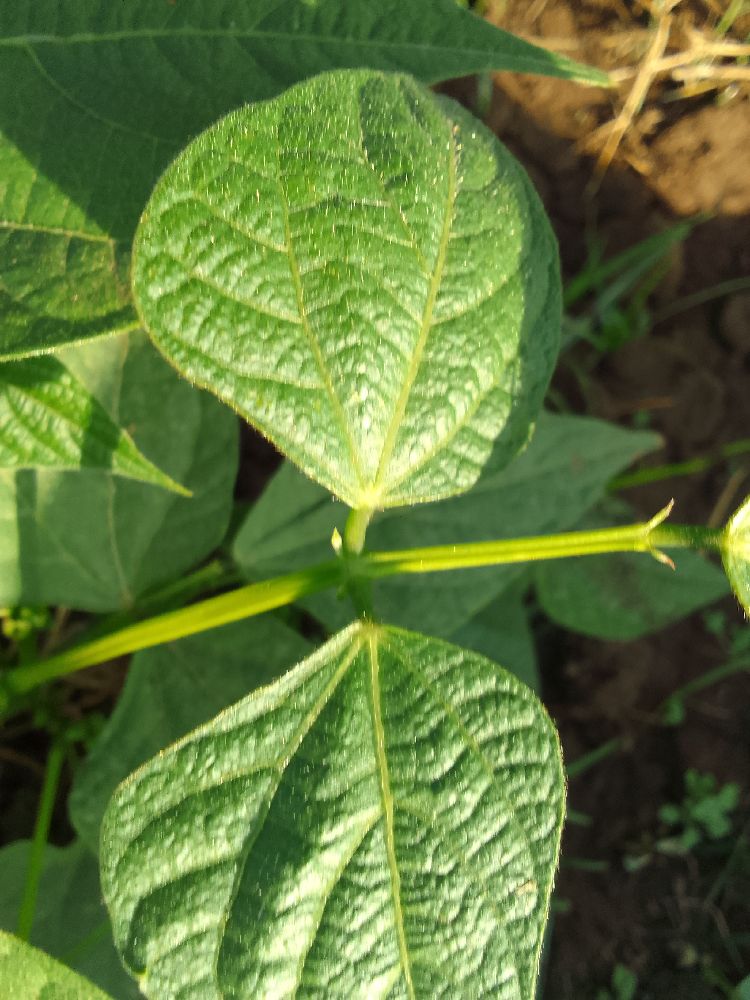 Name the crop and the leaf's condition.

common bean, healthy
